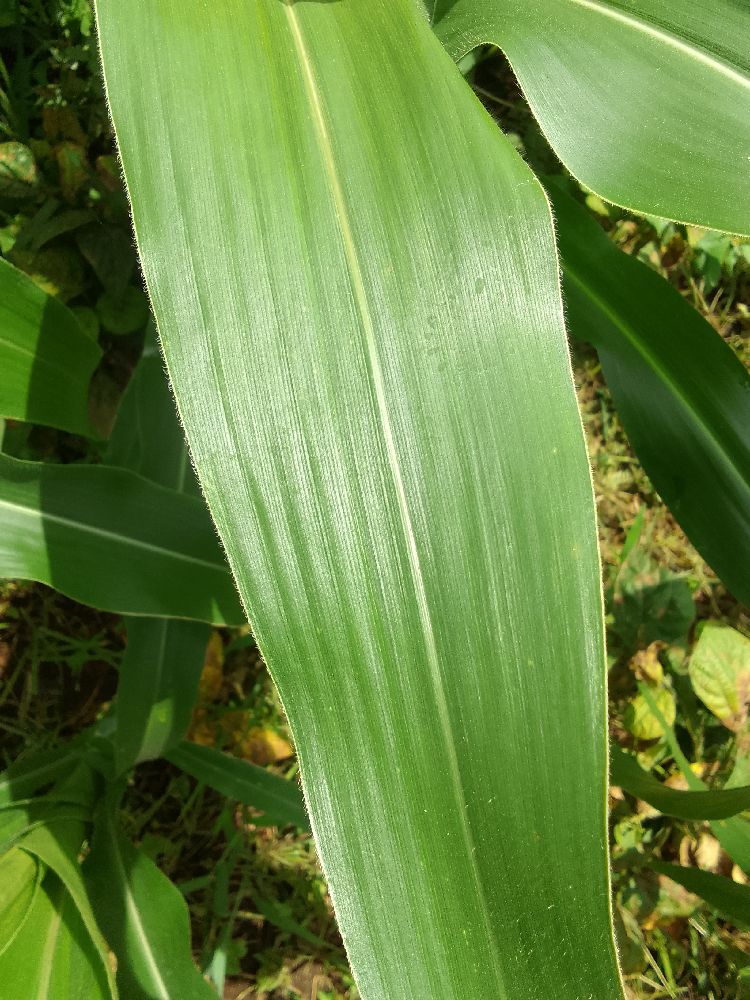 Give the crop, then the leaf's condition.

maize, healthy
